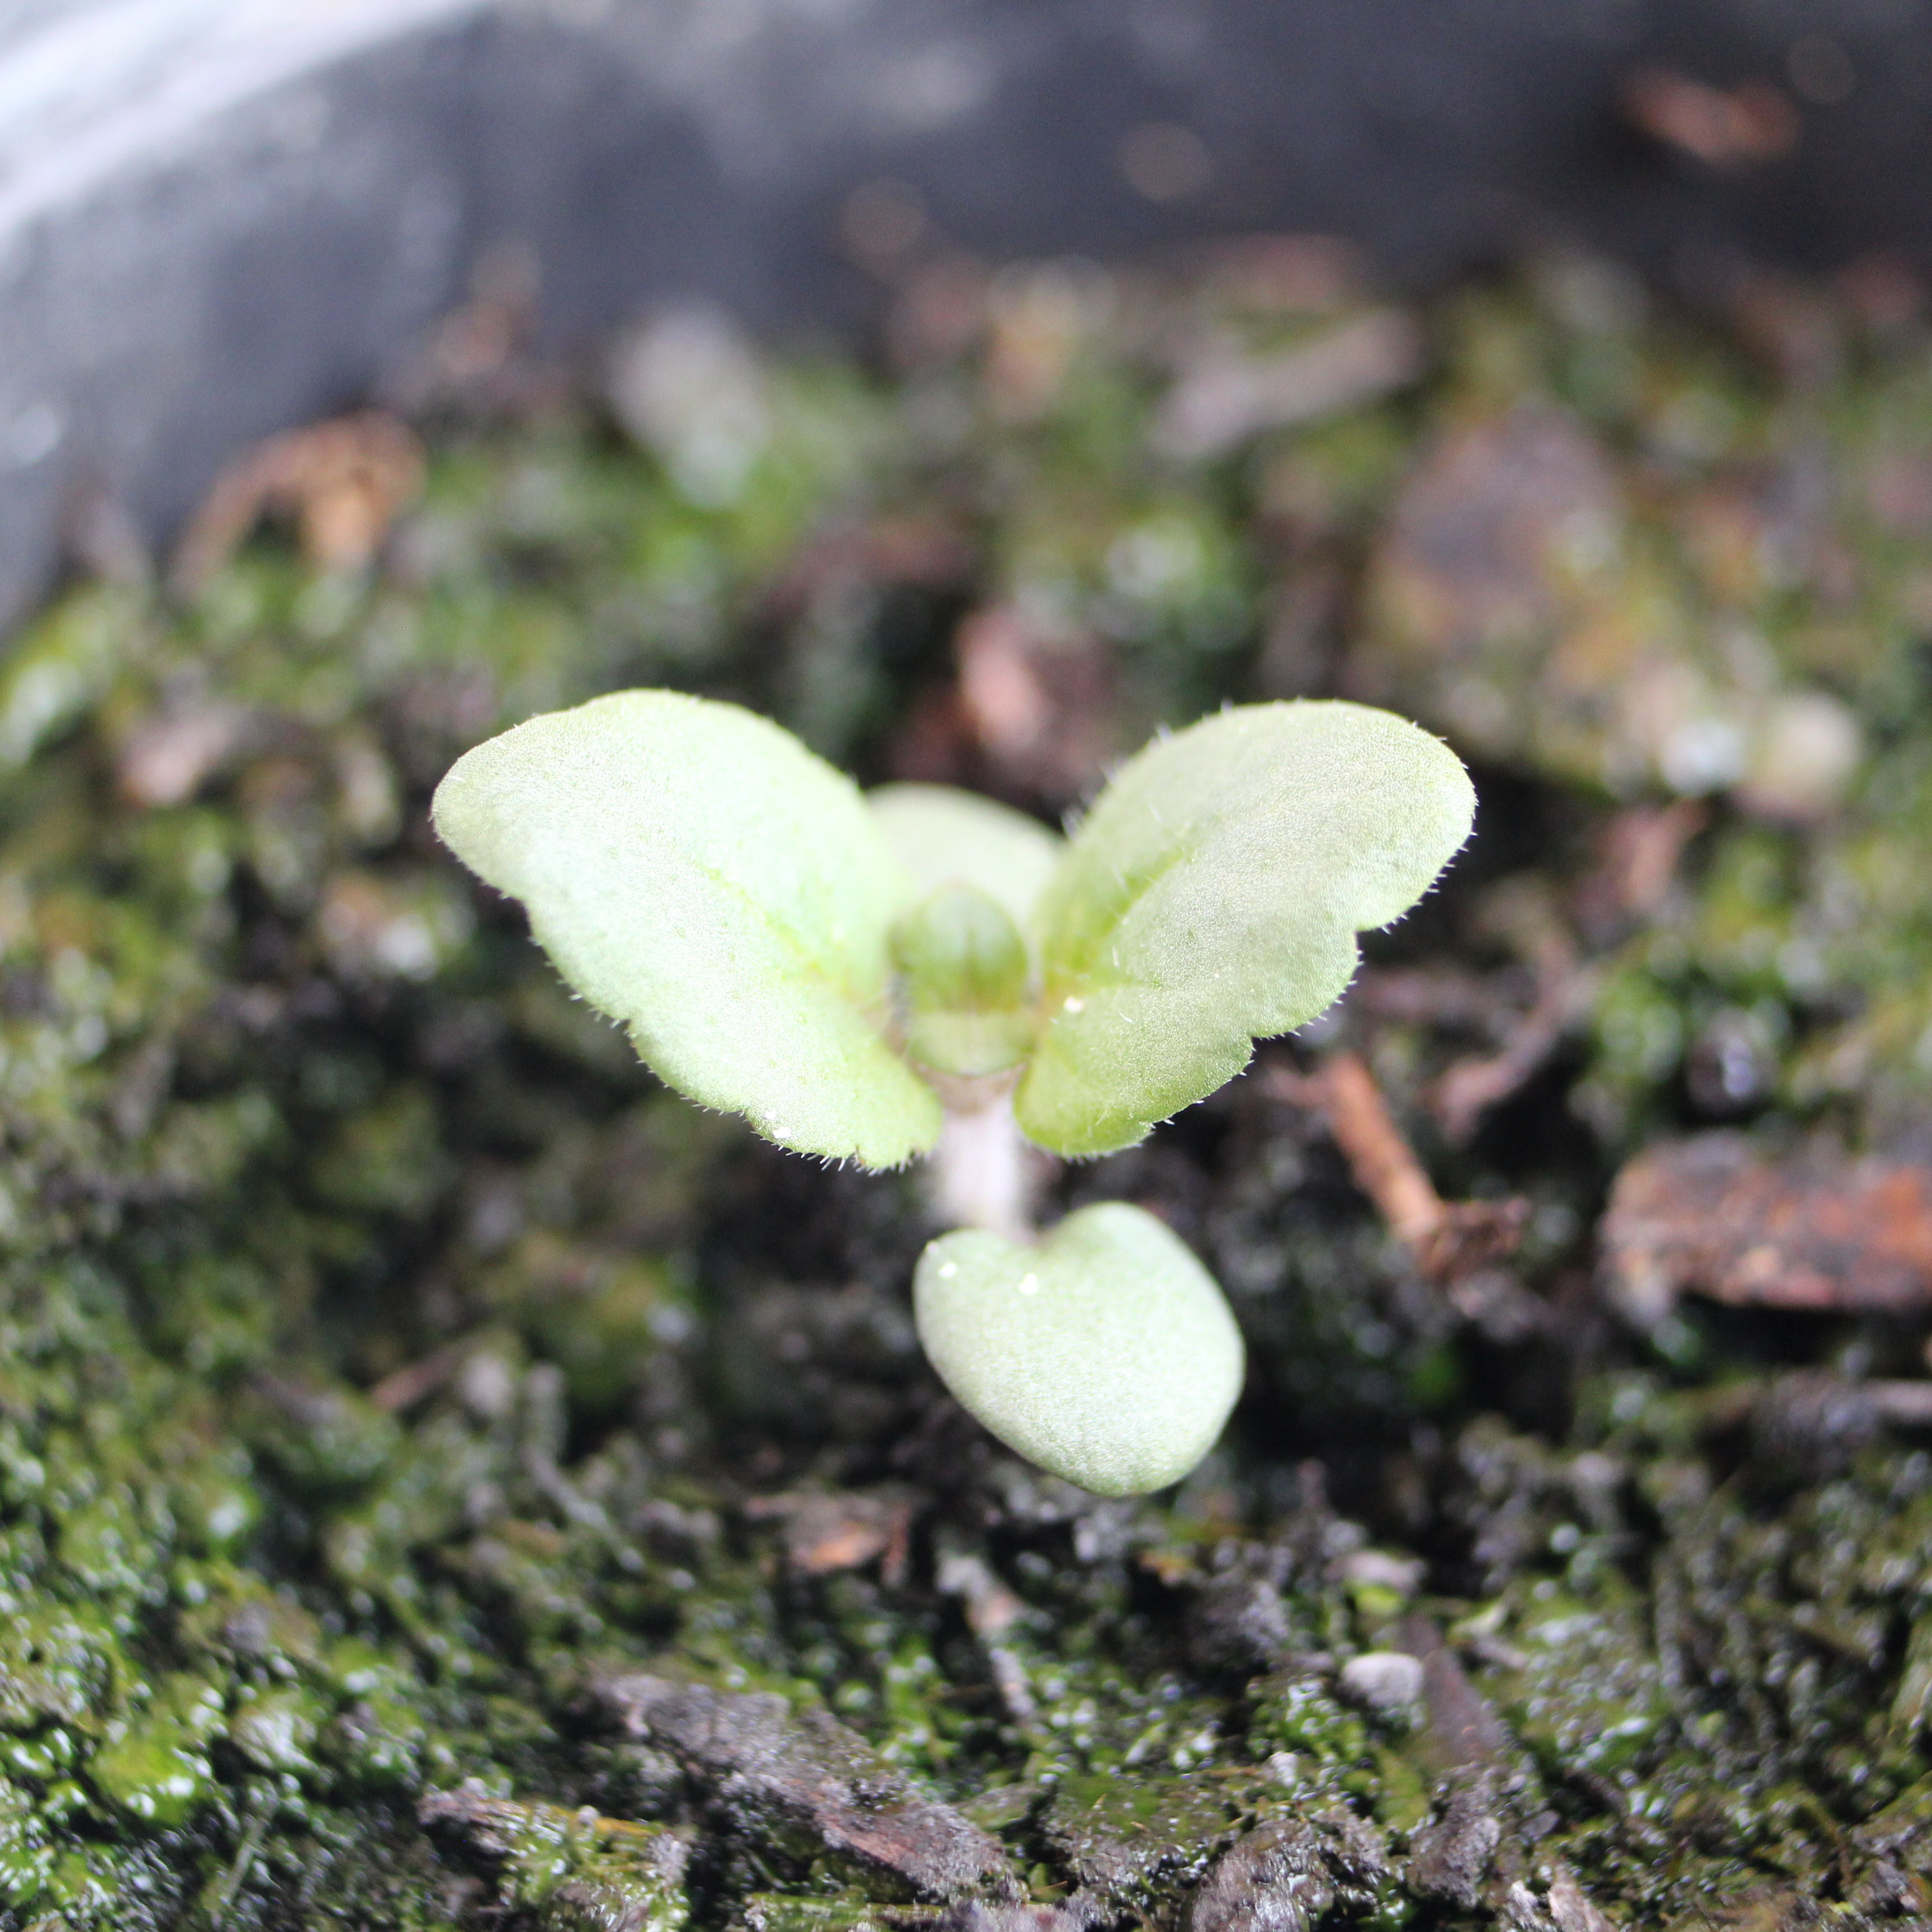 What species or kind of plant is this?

Veronica persica
